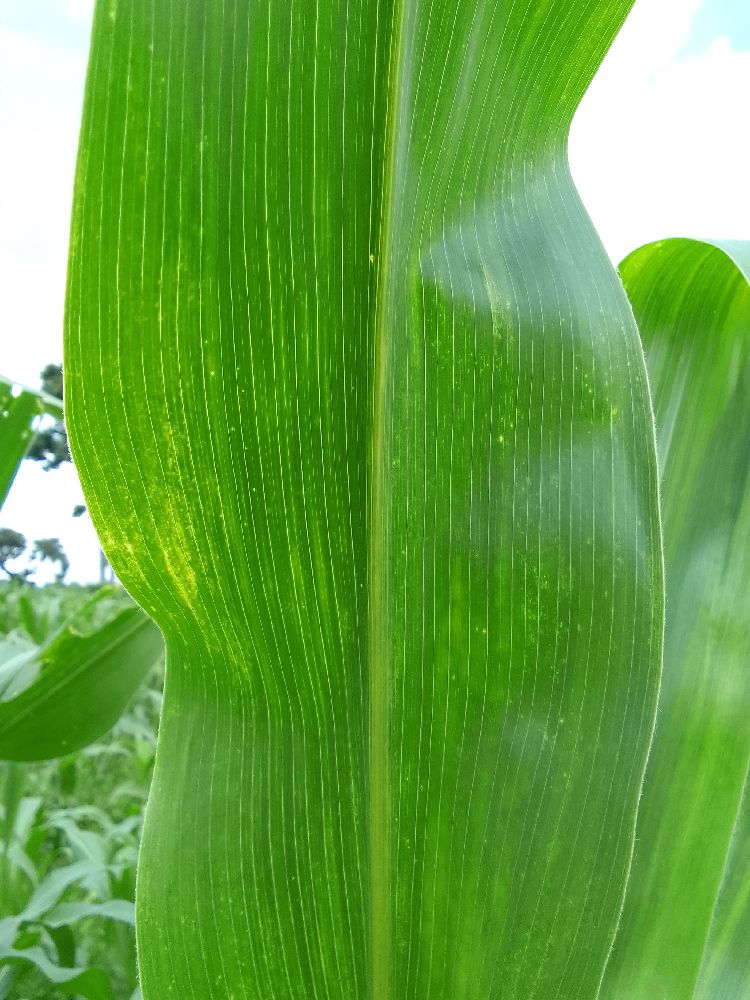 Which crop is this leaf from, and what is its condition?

maize, maize lethal necrosis
